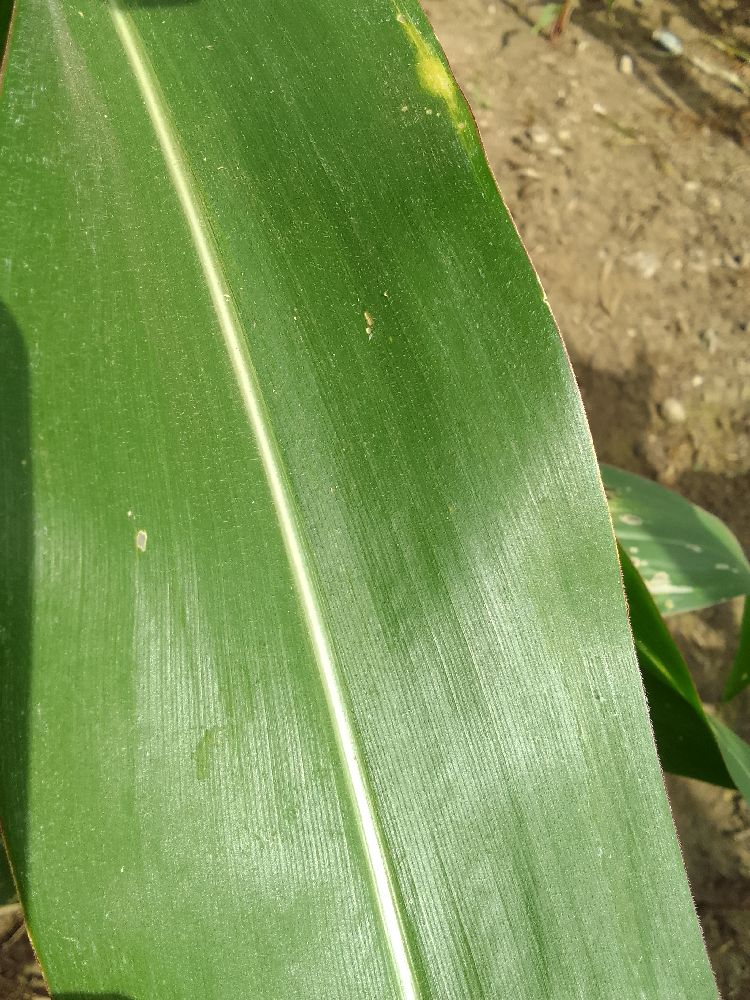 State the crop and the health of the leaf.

maize, healthy
